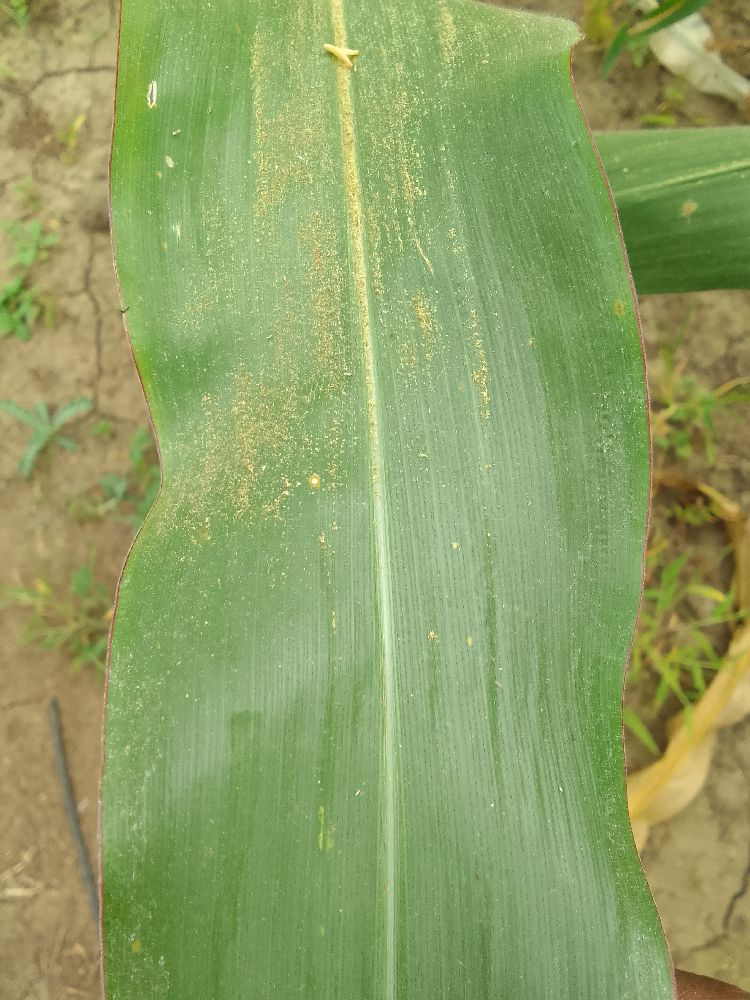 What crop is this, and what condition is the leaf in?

maize, healthy
